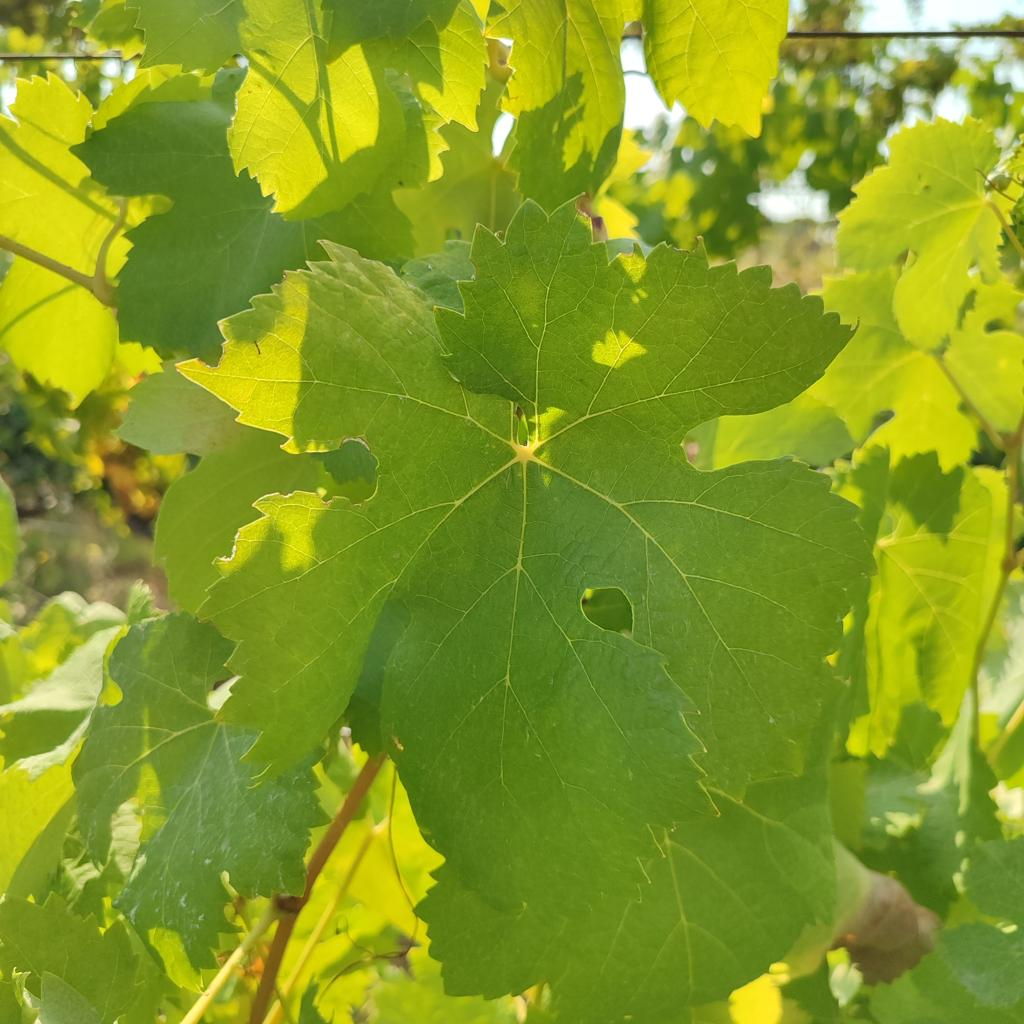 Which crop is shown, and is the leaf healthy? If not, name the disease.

grapevine, healthy
